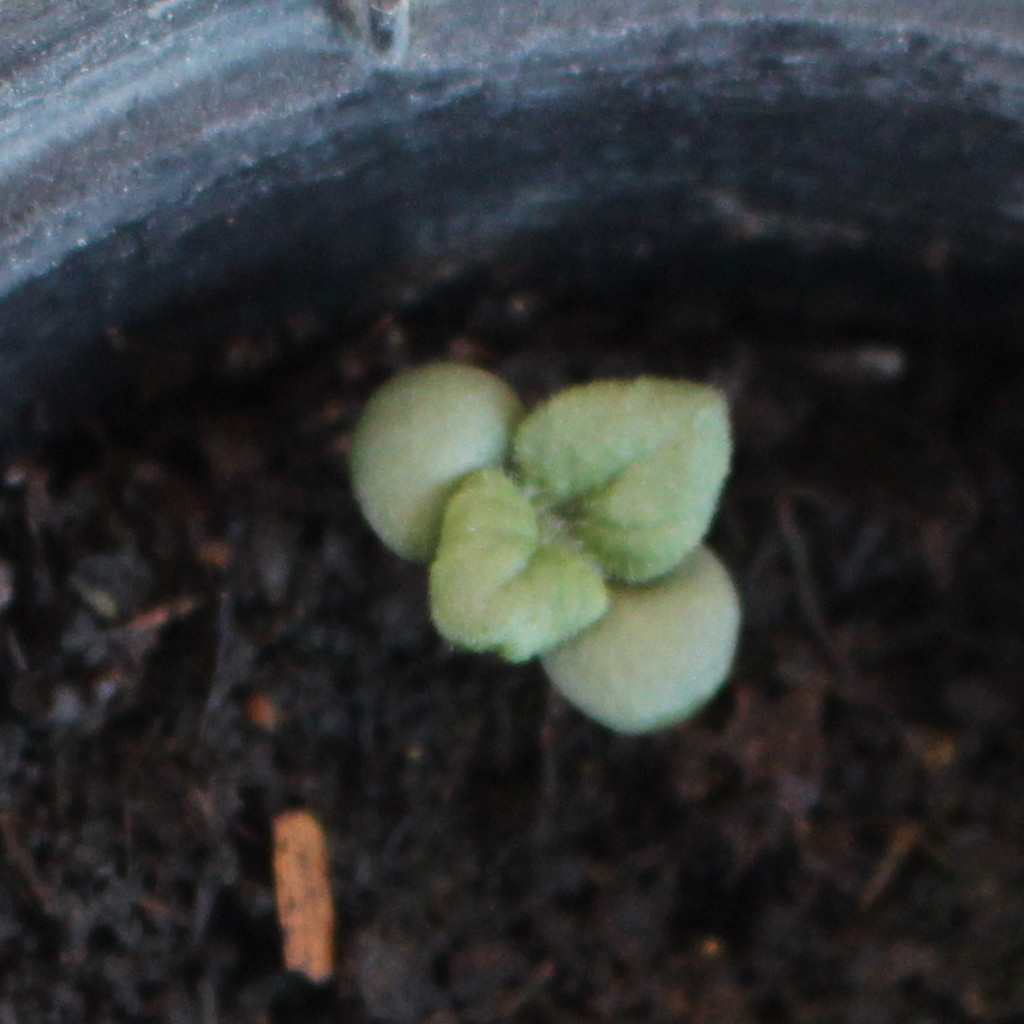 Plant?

Veronica persica
